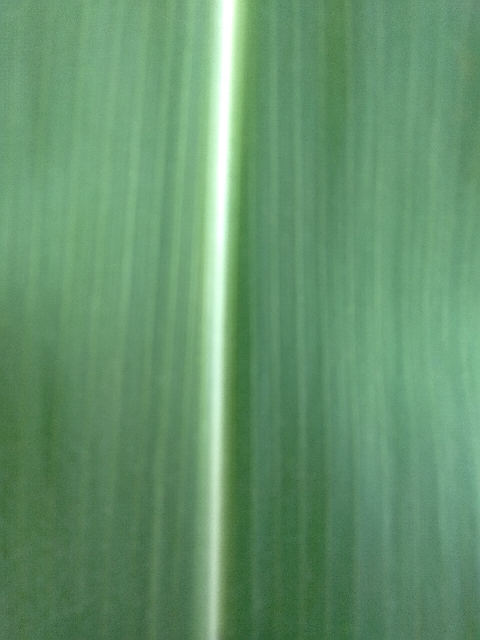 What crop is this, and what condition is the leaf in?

maize, healthy
